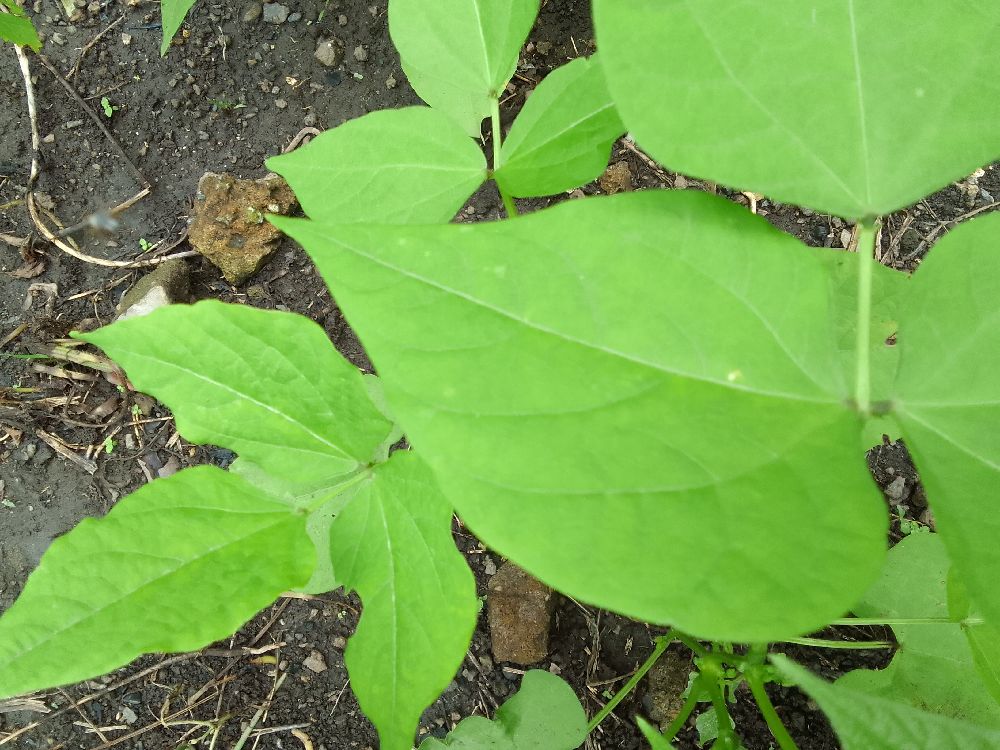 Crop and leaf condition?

common bean, healthy
